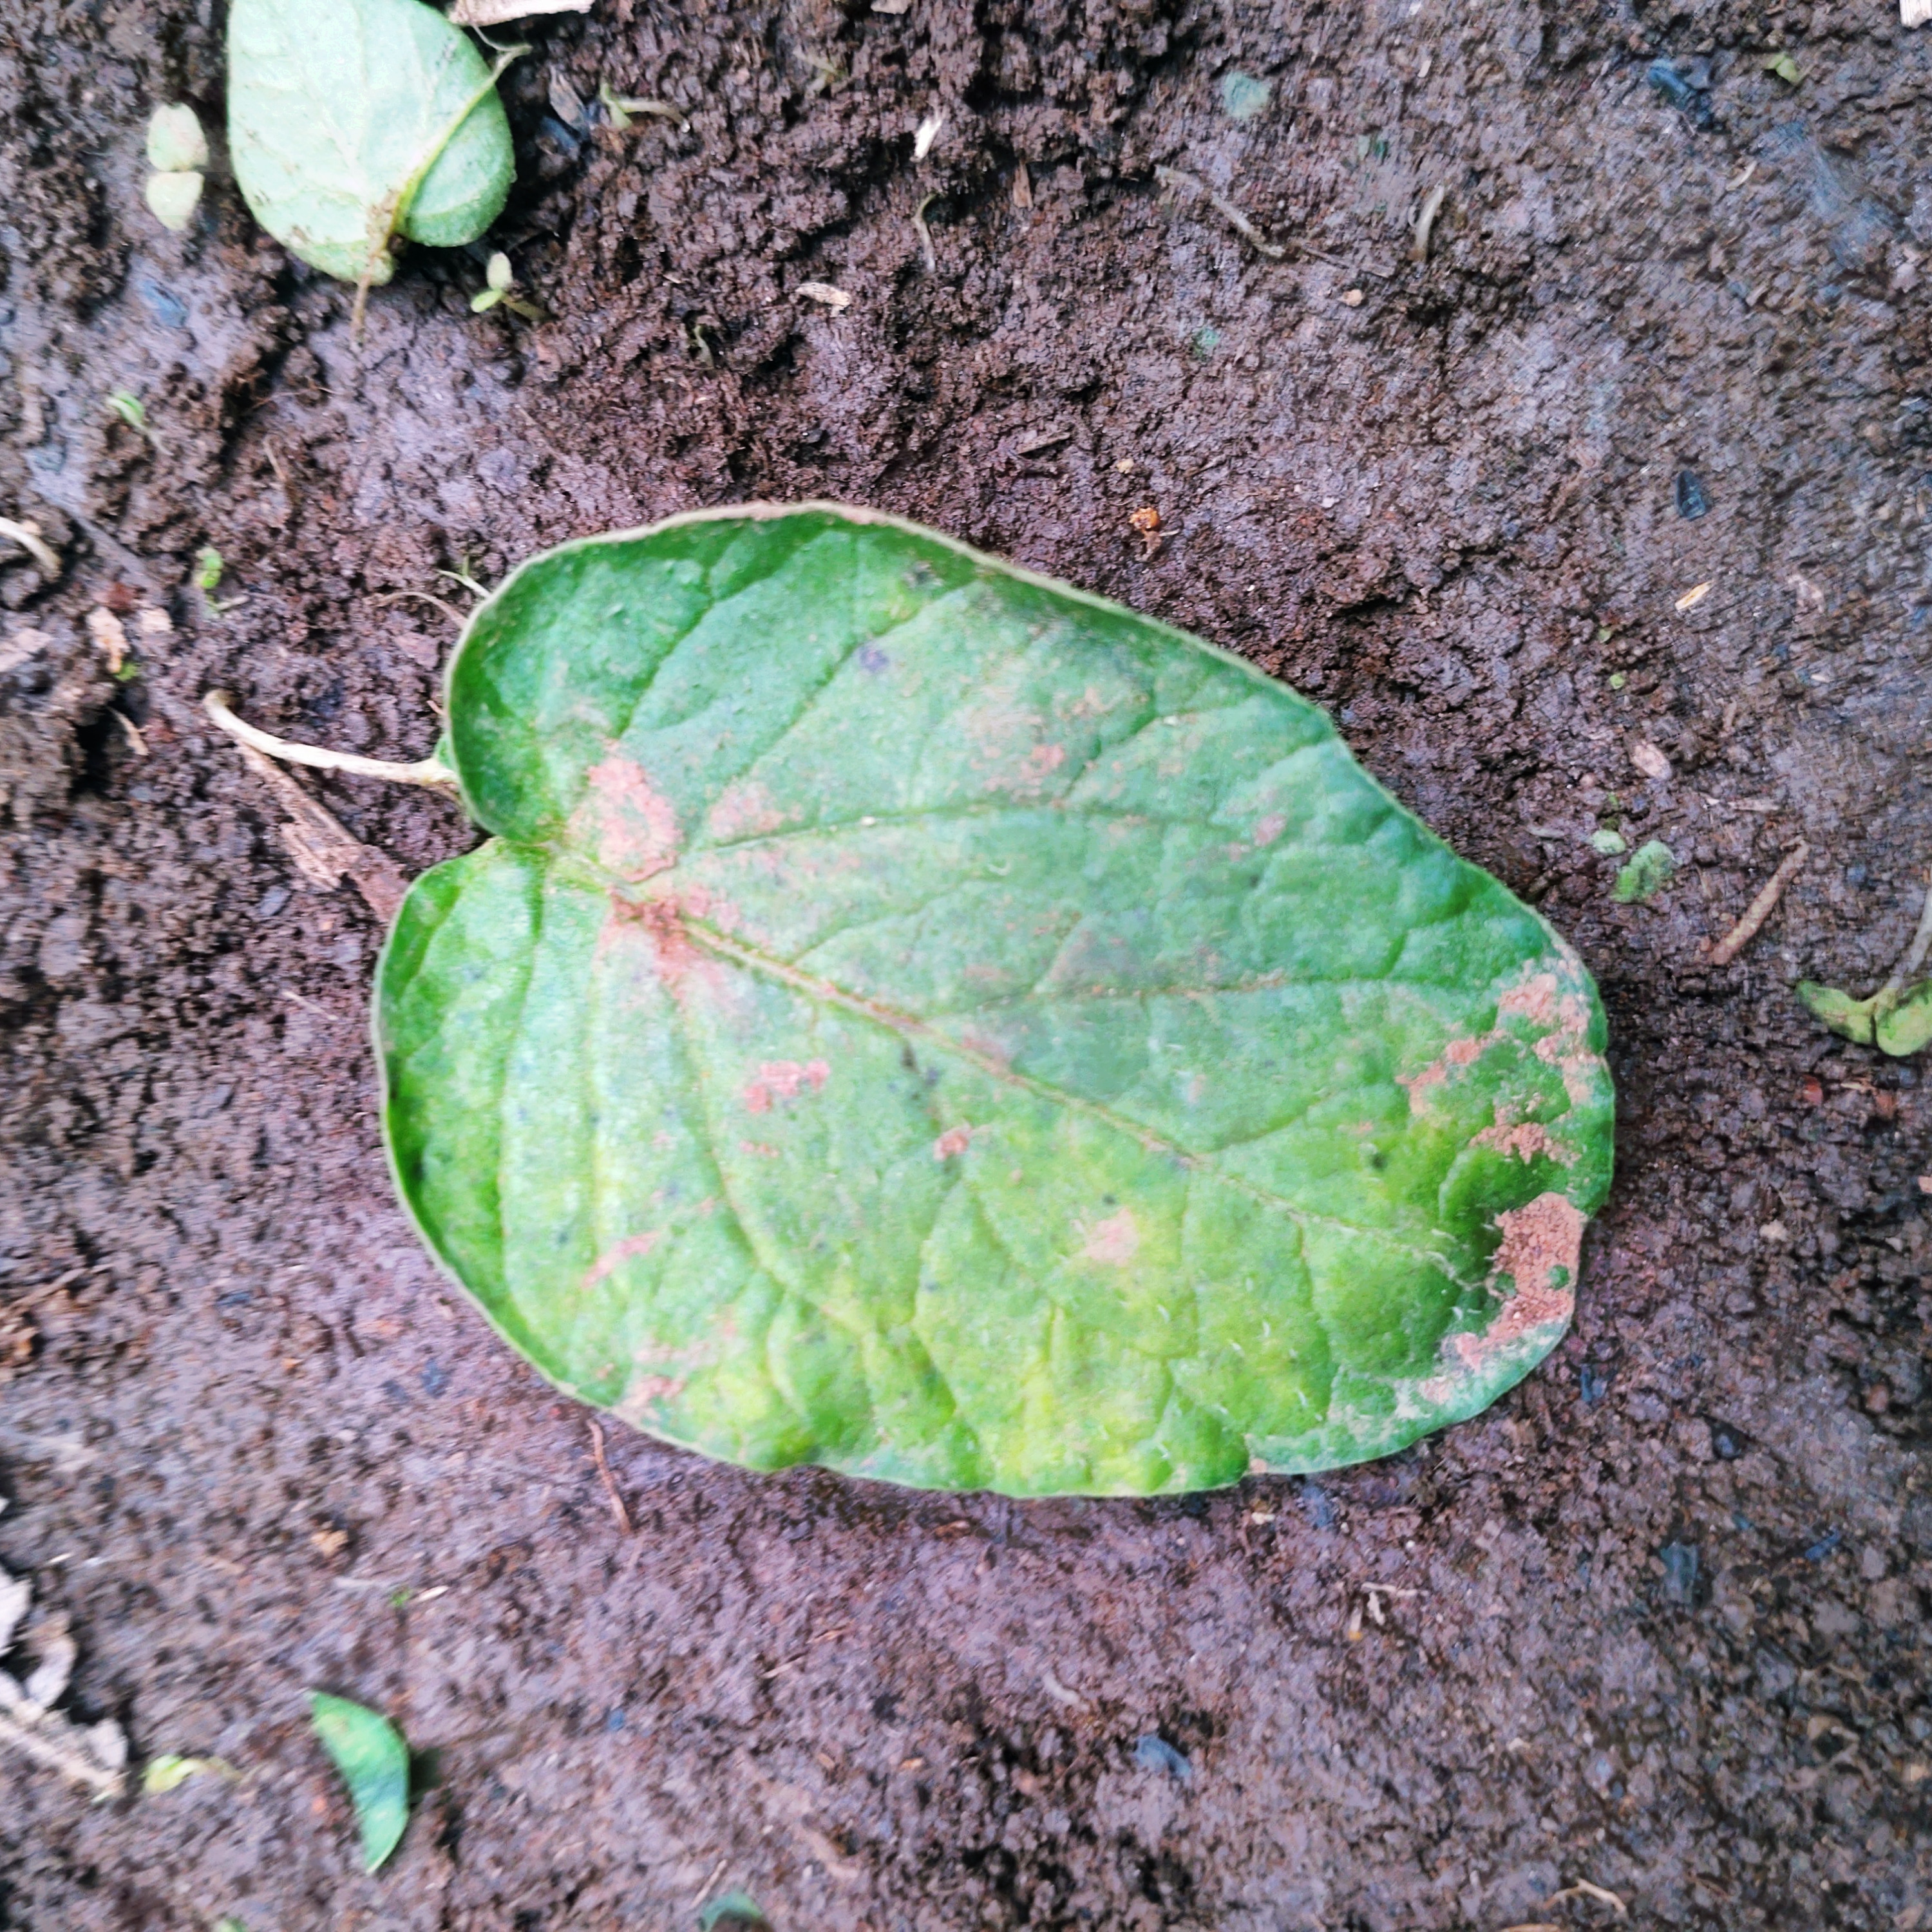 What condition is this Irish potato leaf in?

late blight
